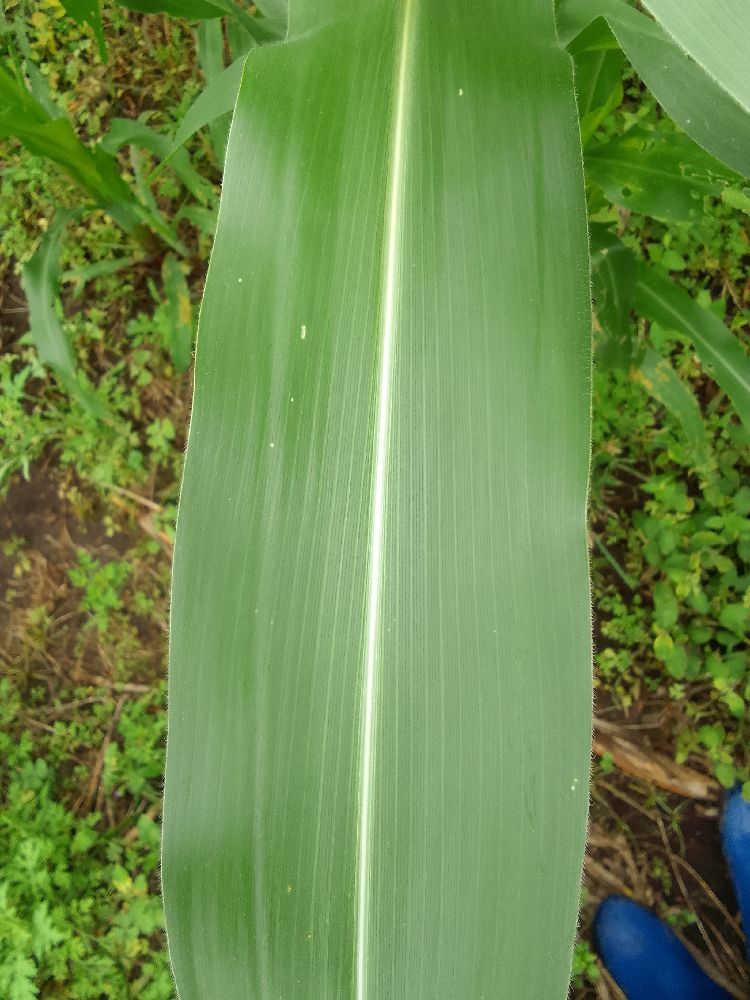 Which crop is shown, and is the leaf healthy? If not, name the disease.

maize, healthy
